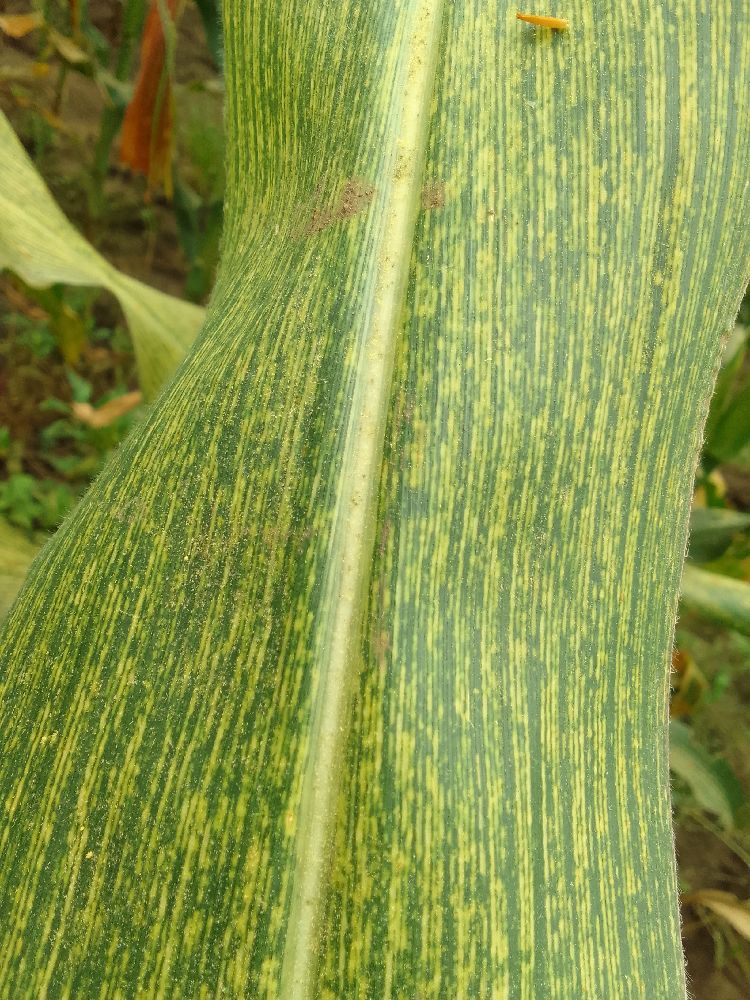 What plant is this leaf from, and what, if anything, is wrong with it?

maize, maize streak virus
